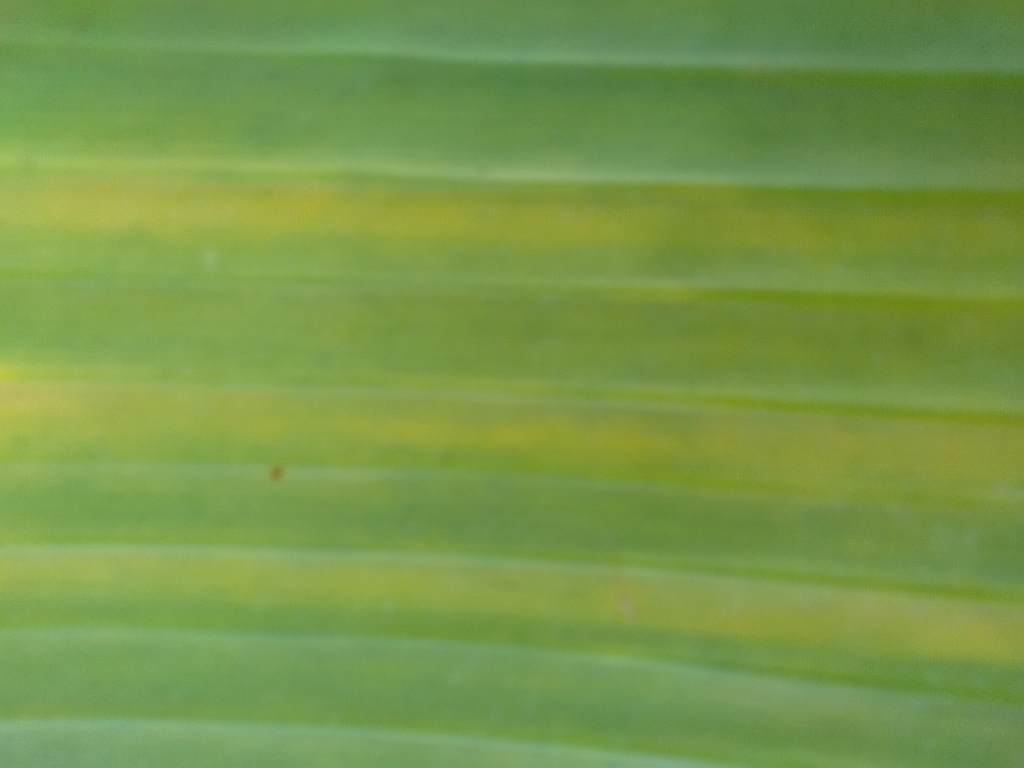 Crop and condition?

banana, fusarium wilt race 1
